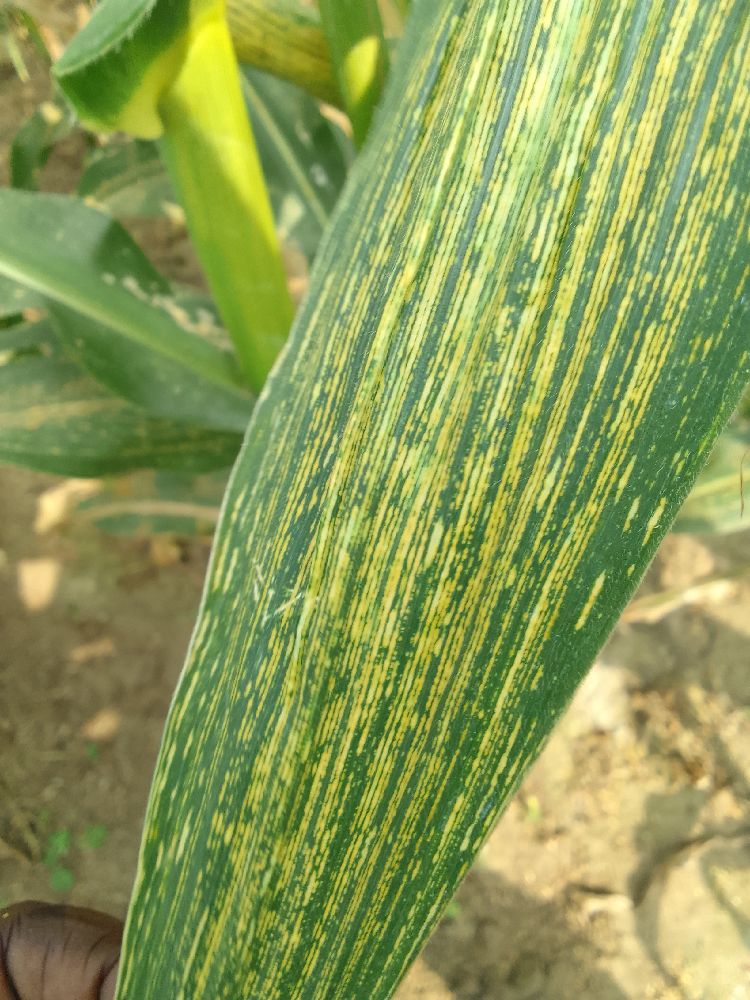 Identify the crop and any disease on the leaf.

maize, maize streak virus
